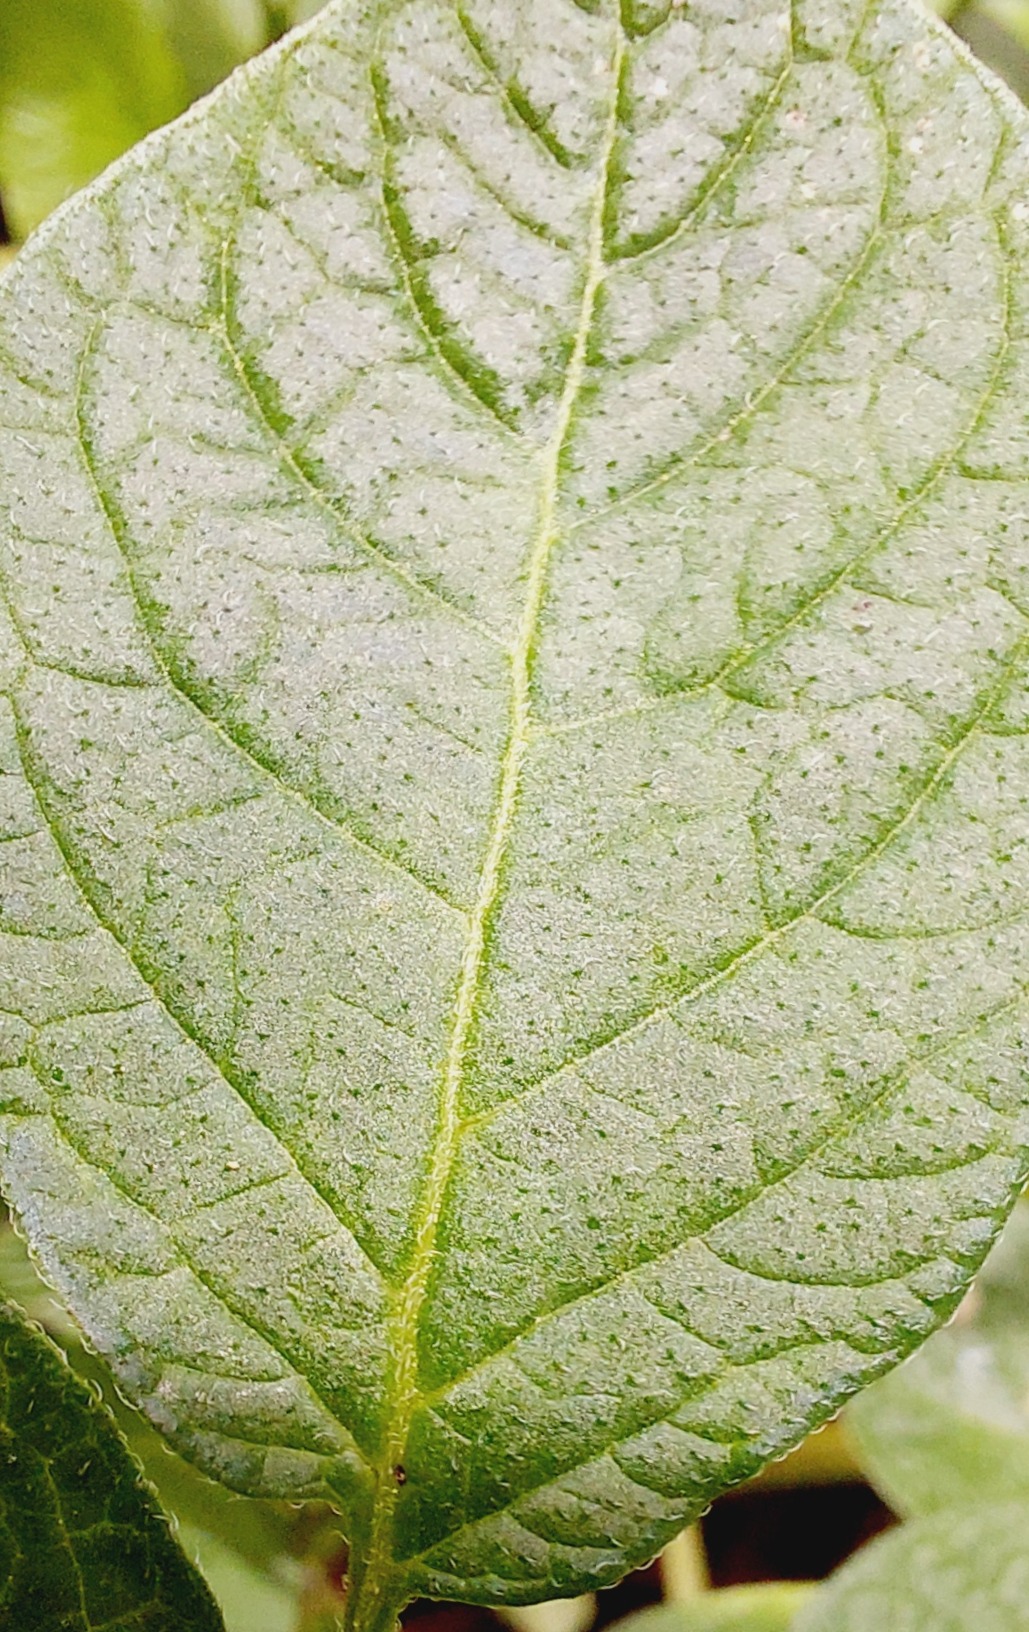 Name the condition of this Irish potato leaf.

healthy
